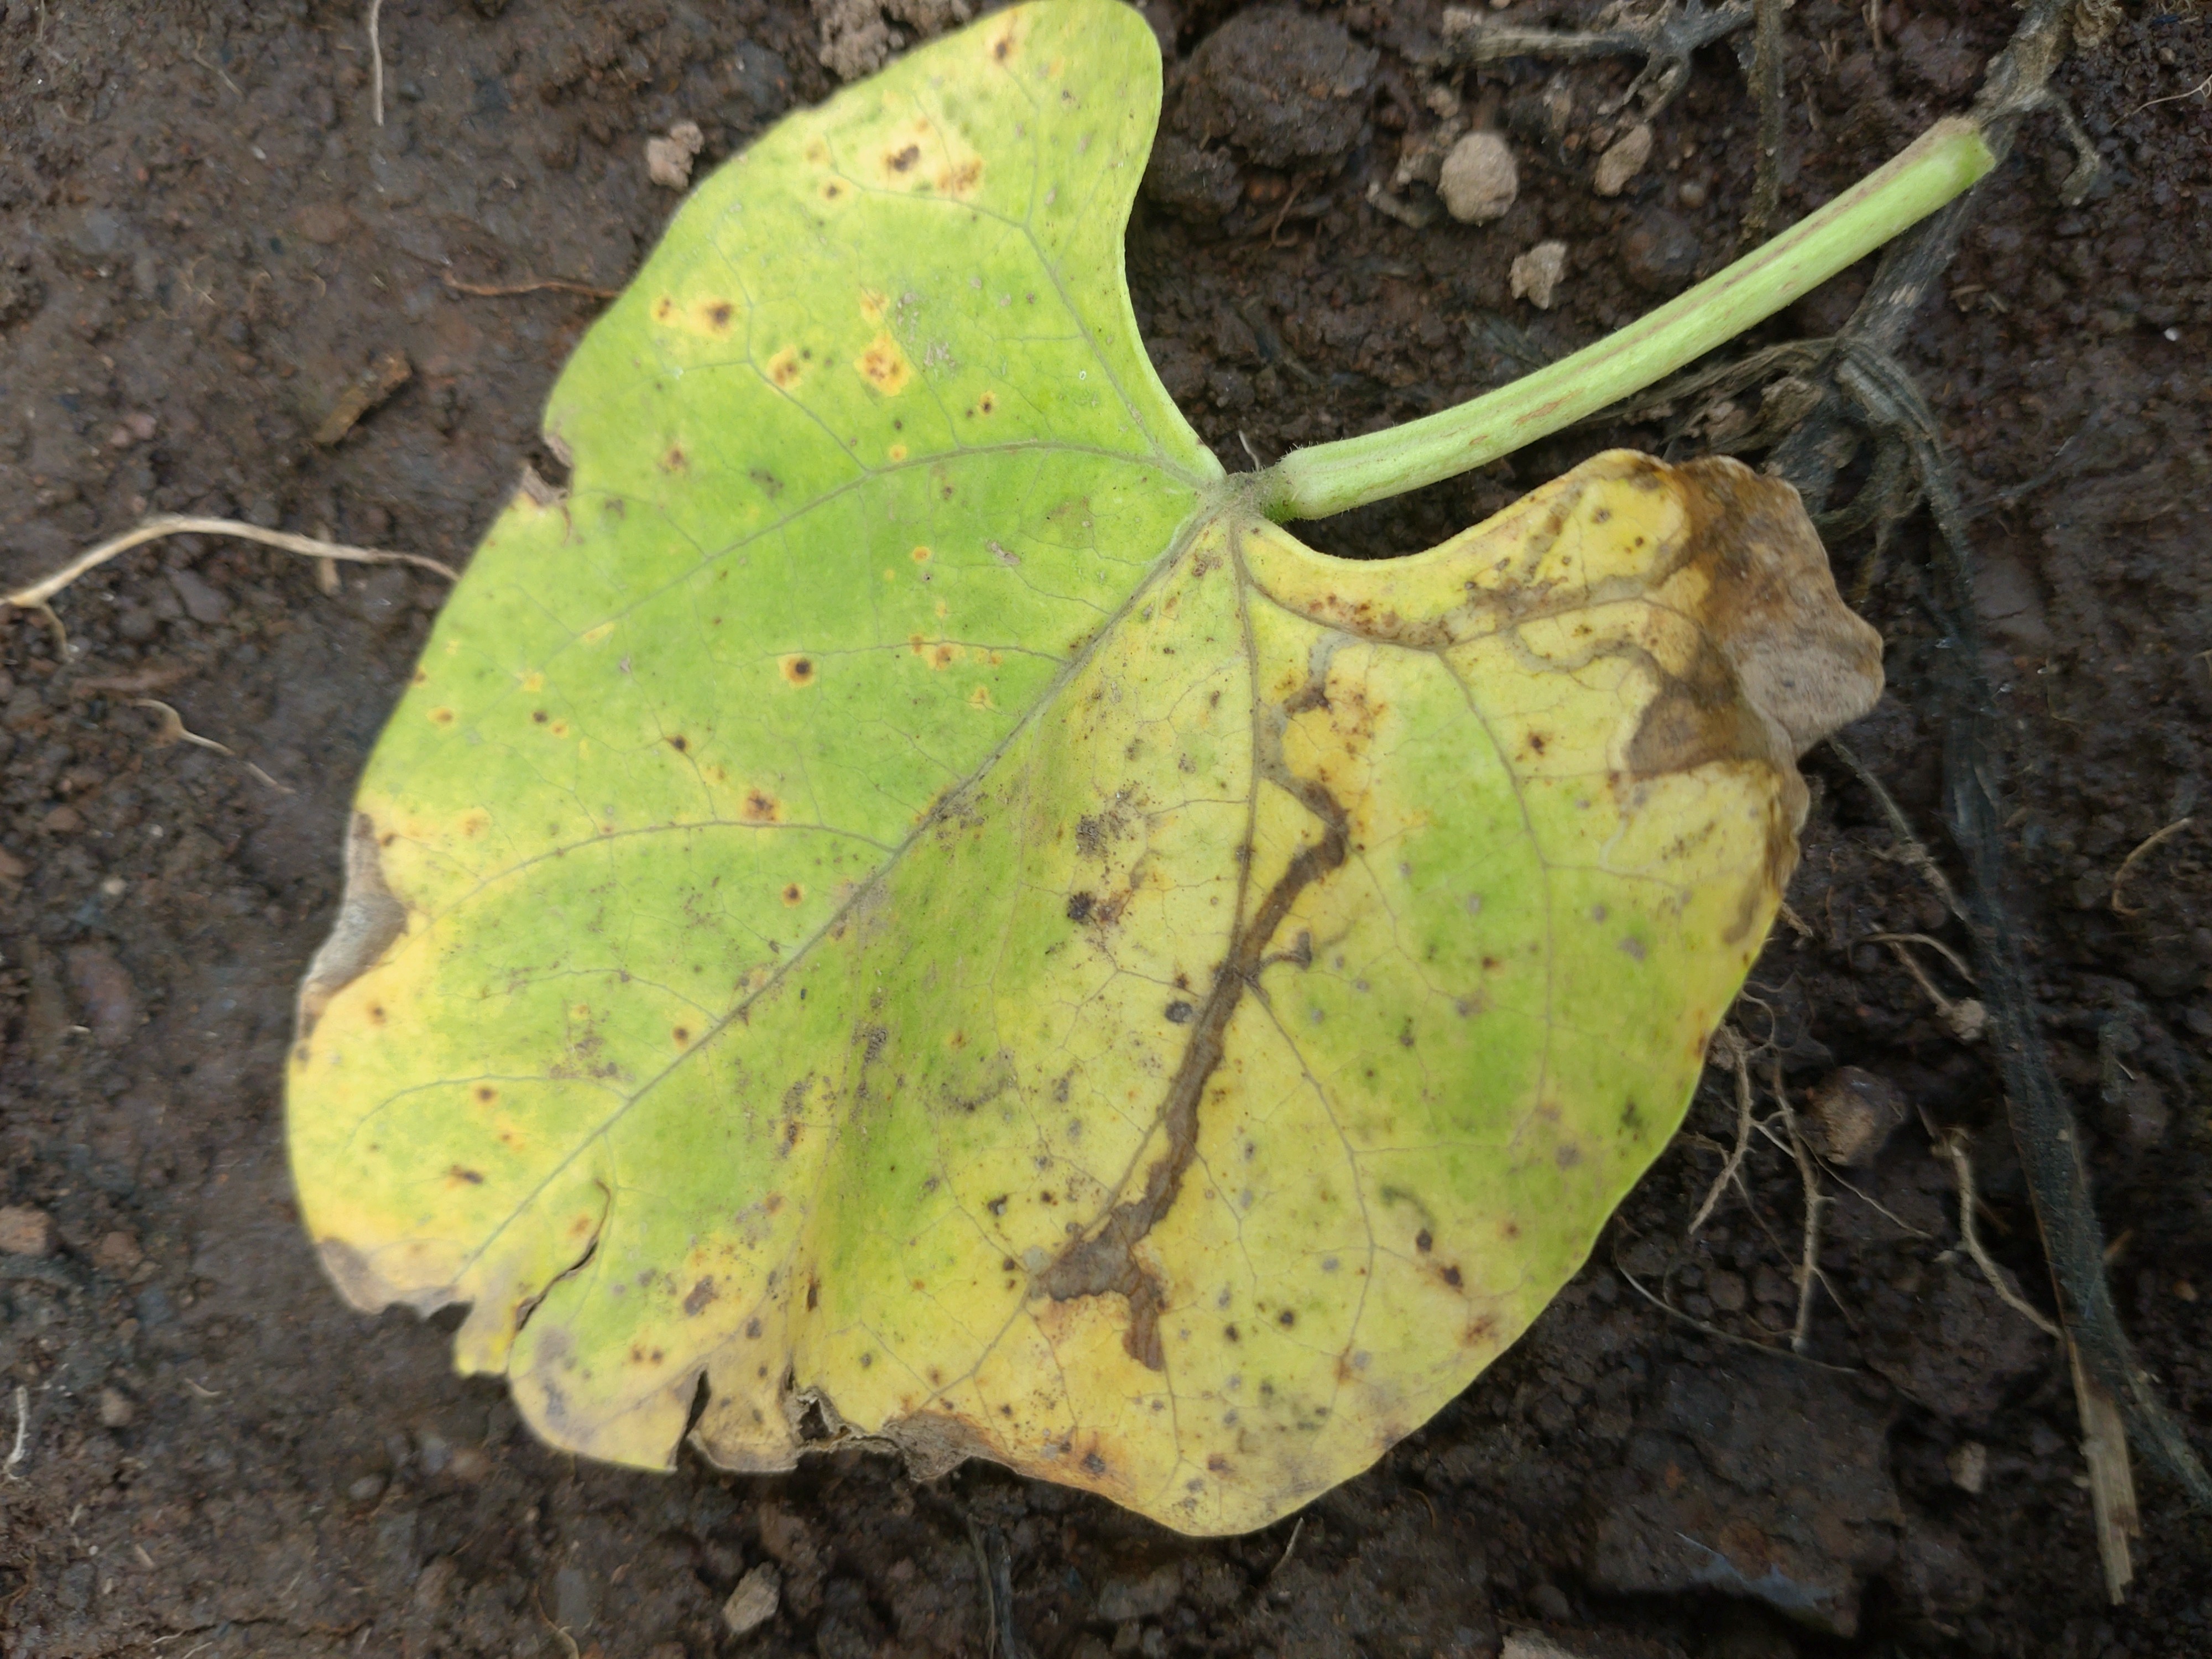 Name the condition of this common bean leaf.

rust
